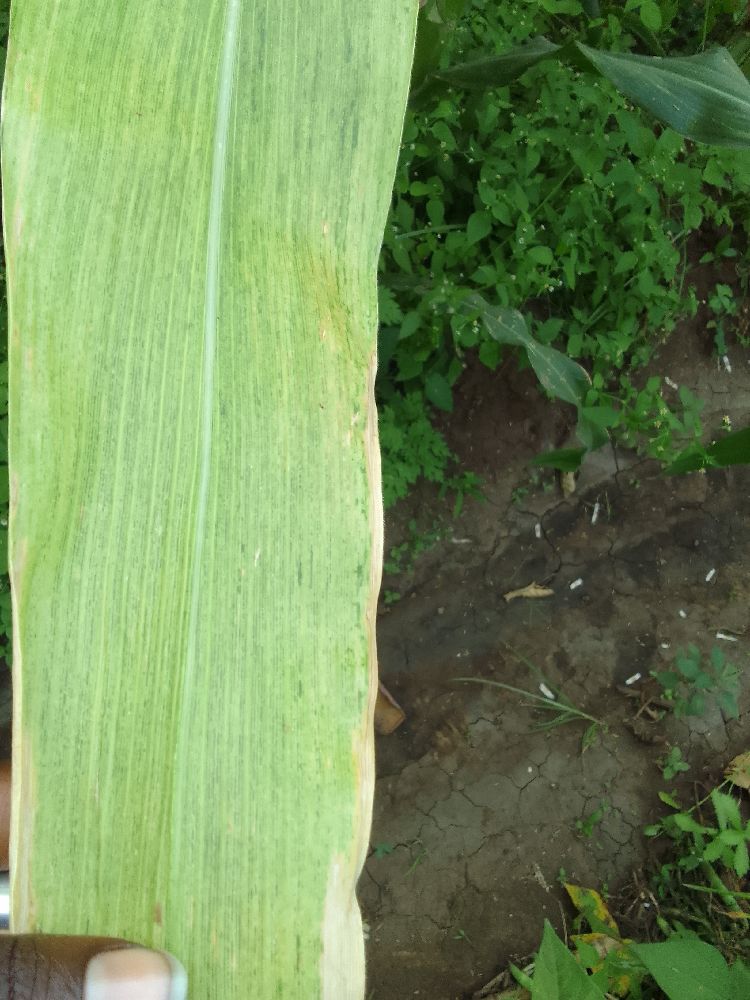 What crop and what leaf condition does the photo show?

maize, maize lethal necrosis
